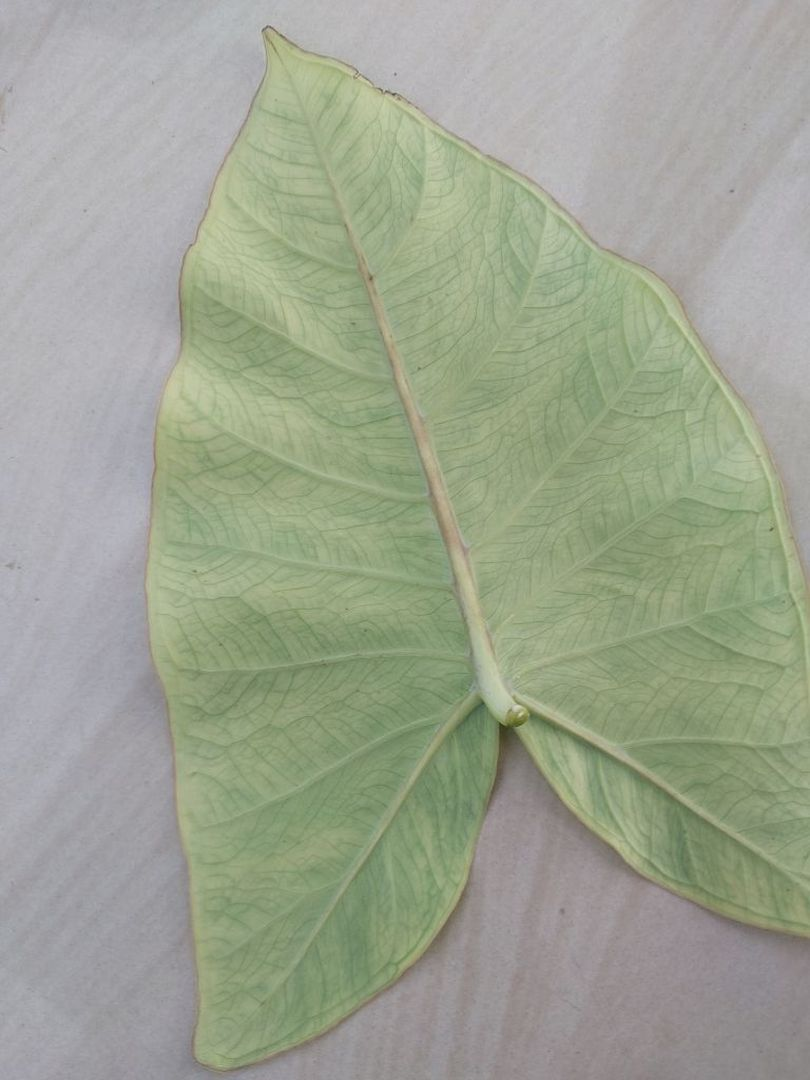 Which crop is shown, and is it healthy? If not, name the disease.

taro, mosaic
